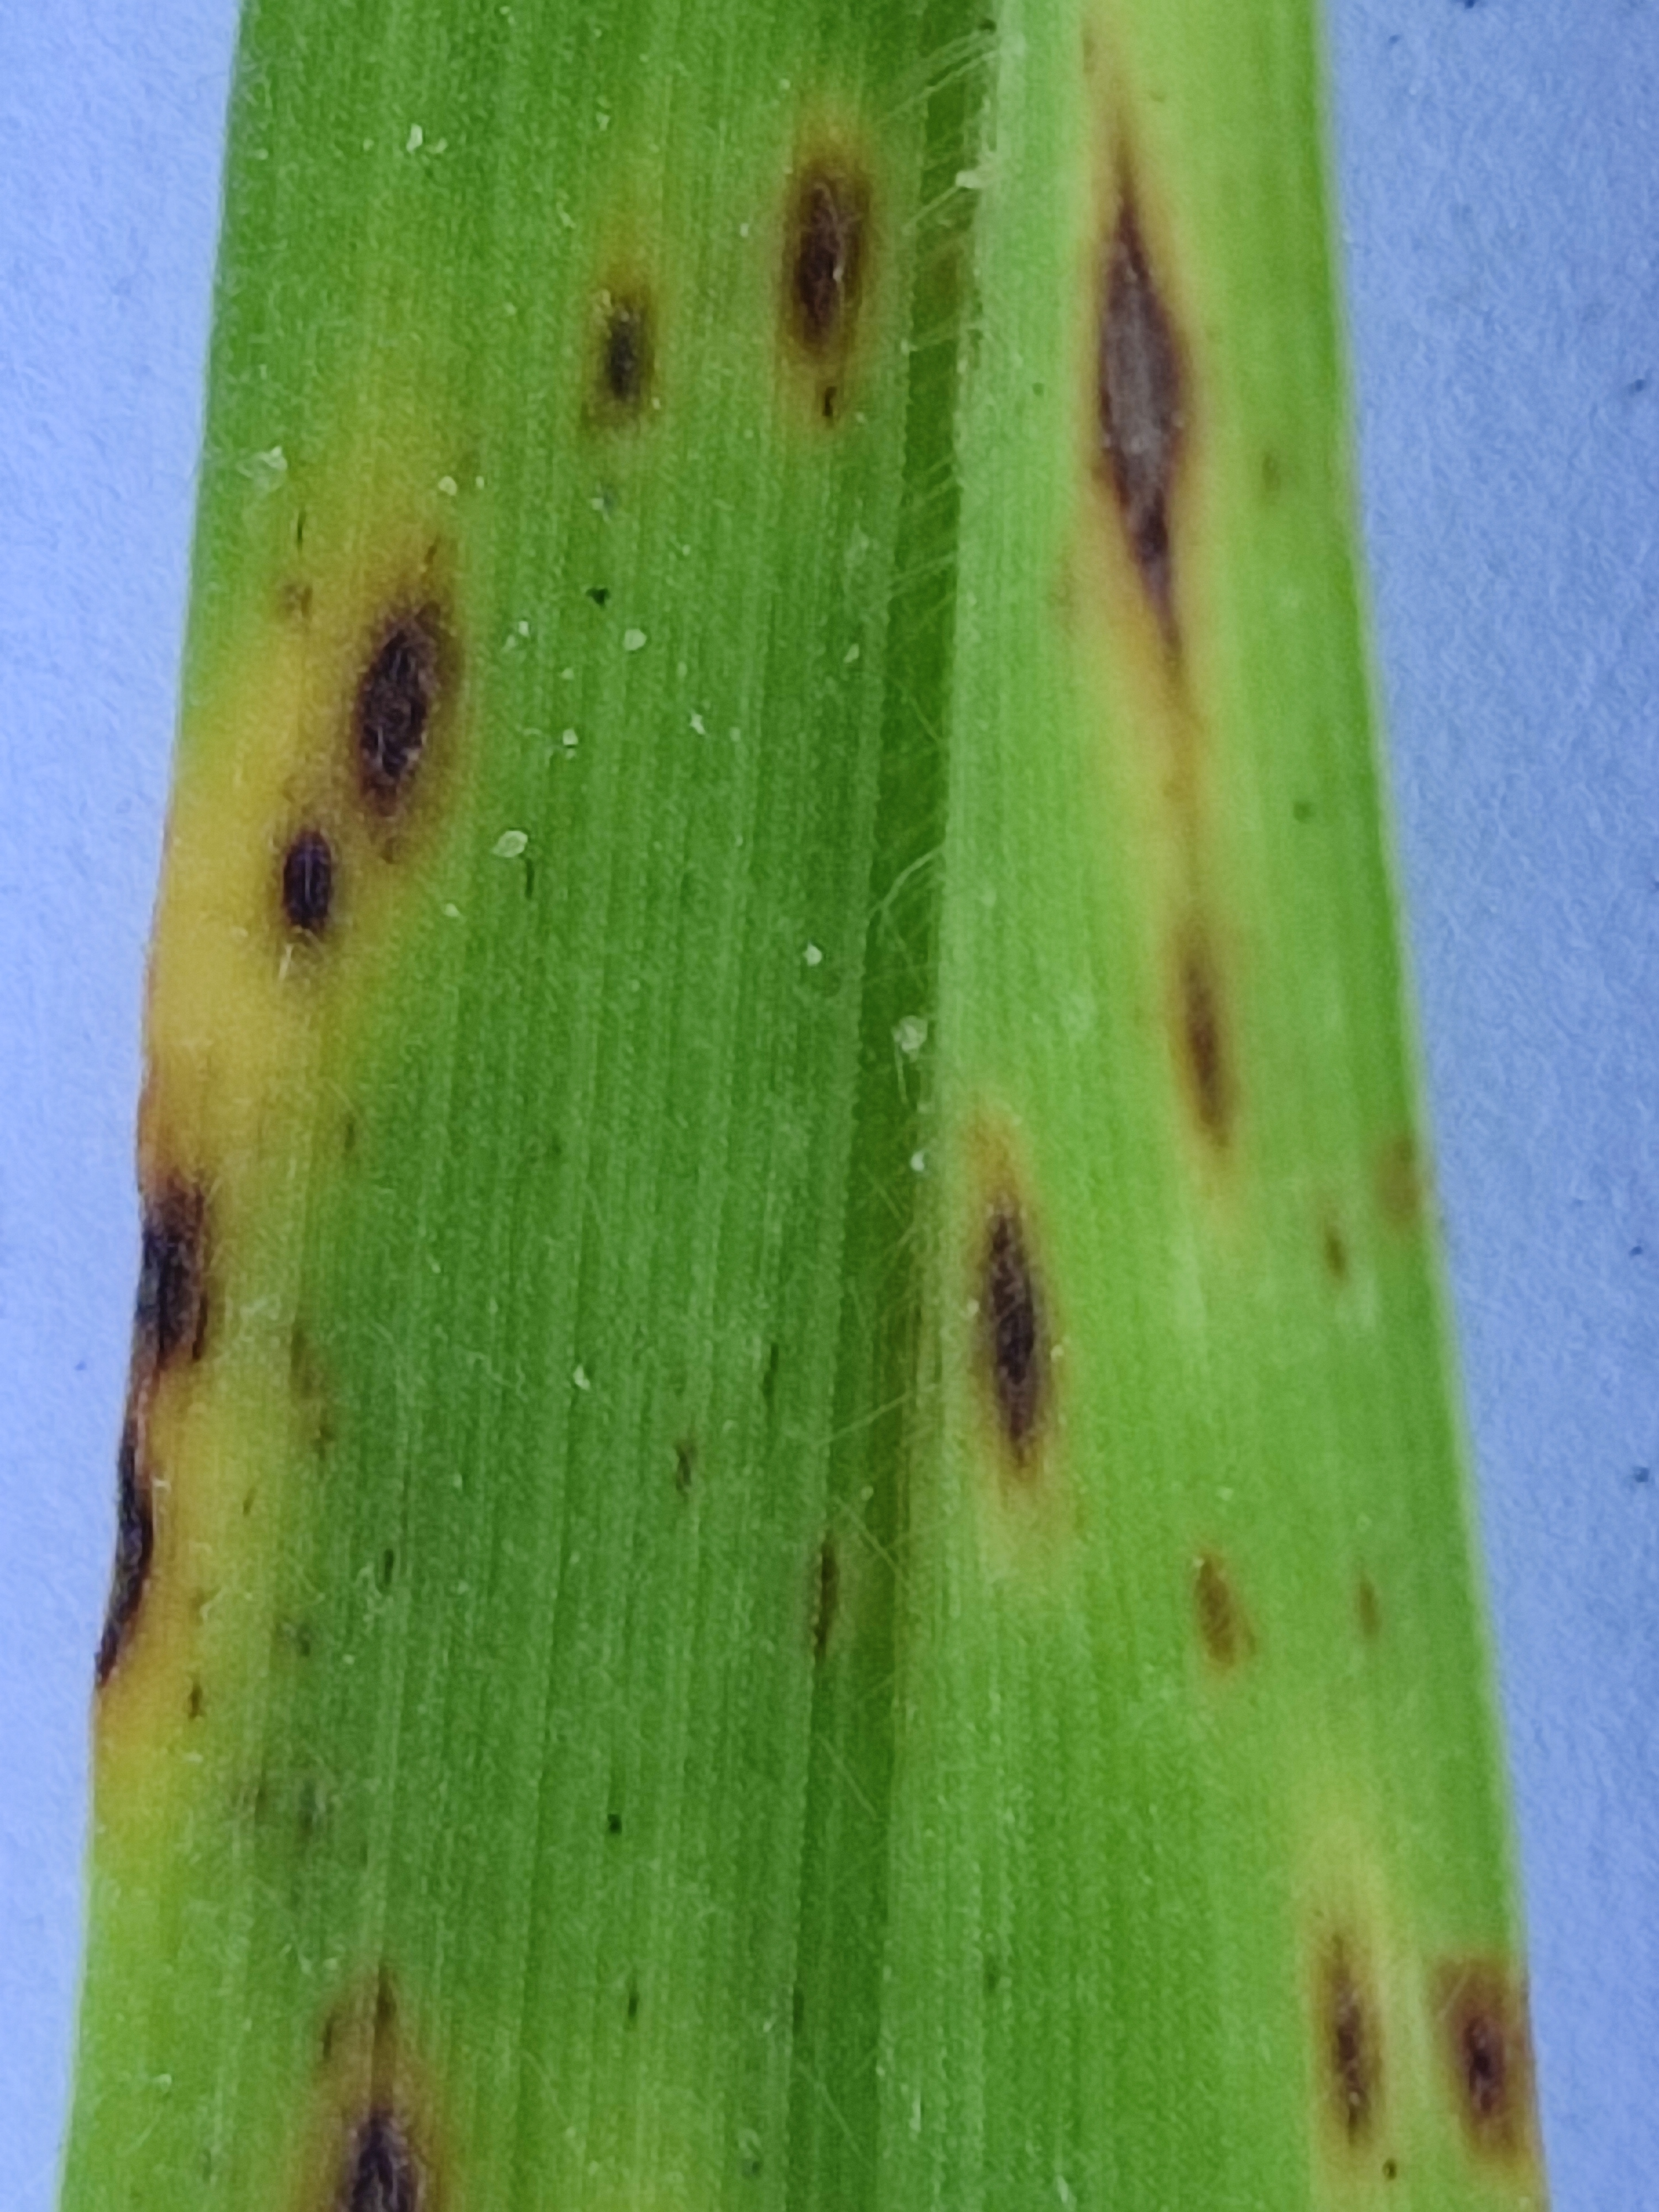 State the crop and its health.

pearl millet, exserohilum rostratum
